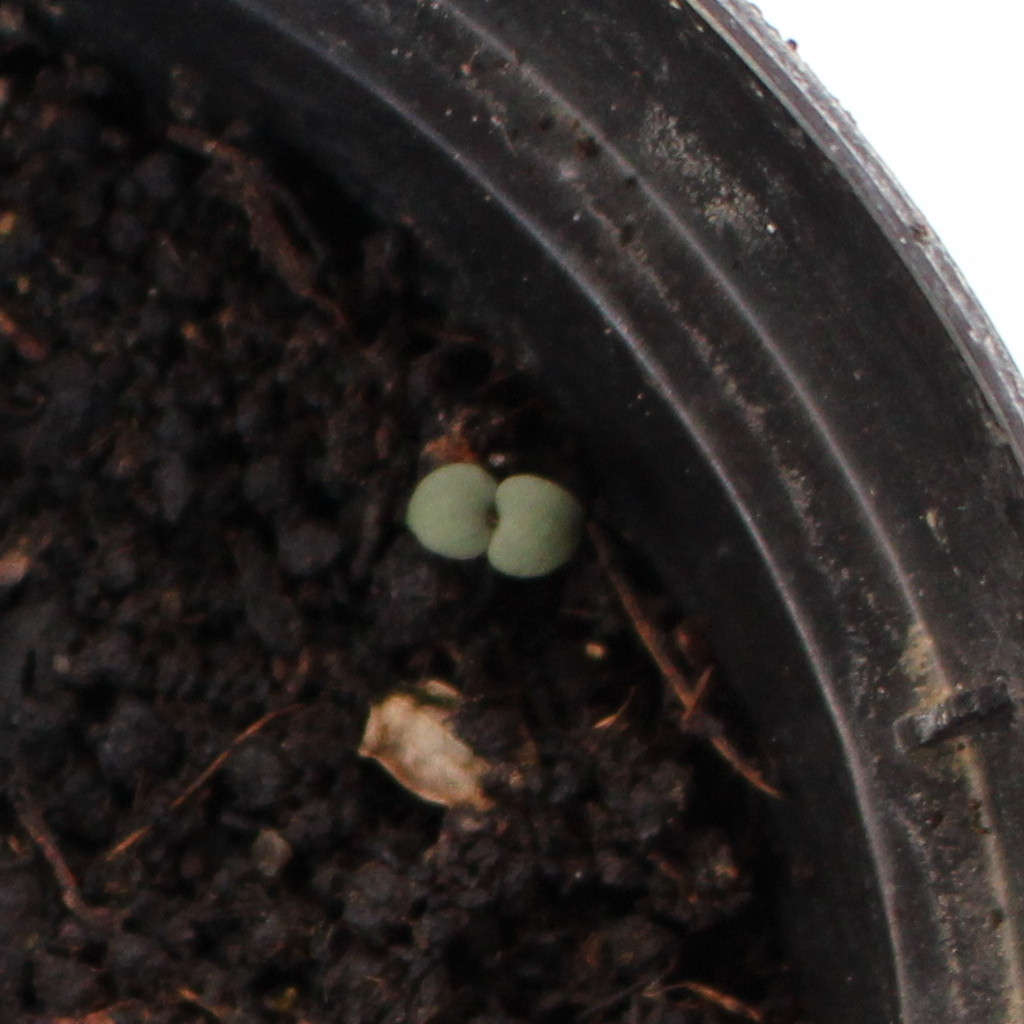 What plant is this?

Veronica persica
